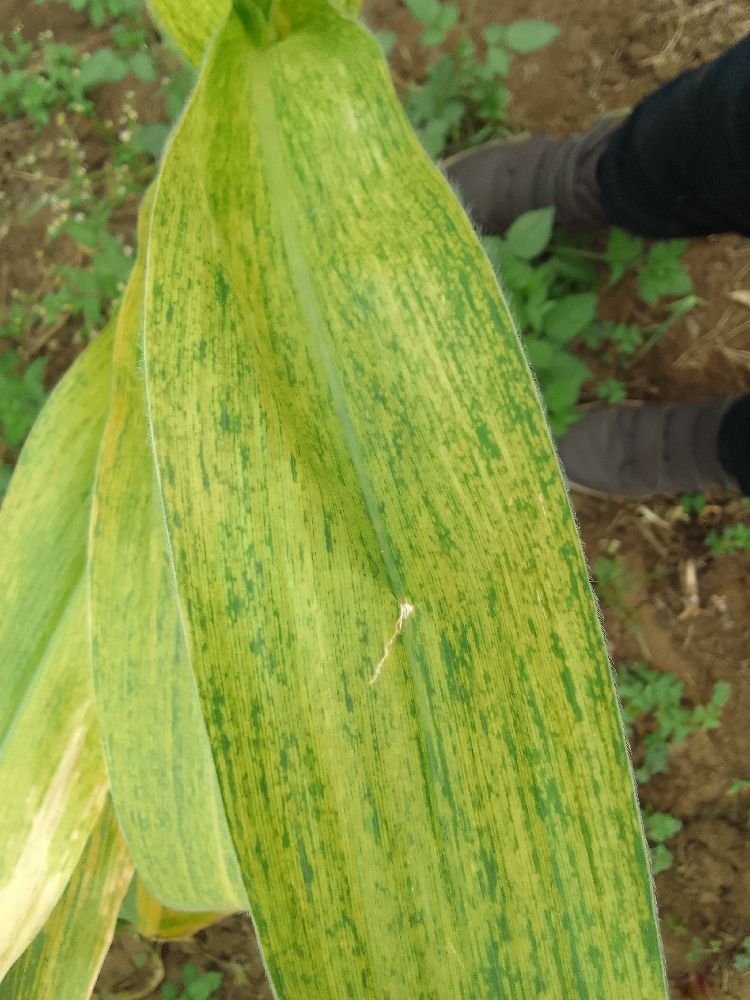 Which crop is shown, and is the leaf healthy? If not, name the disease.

maize, maize lethal necrosis
